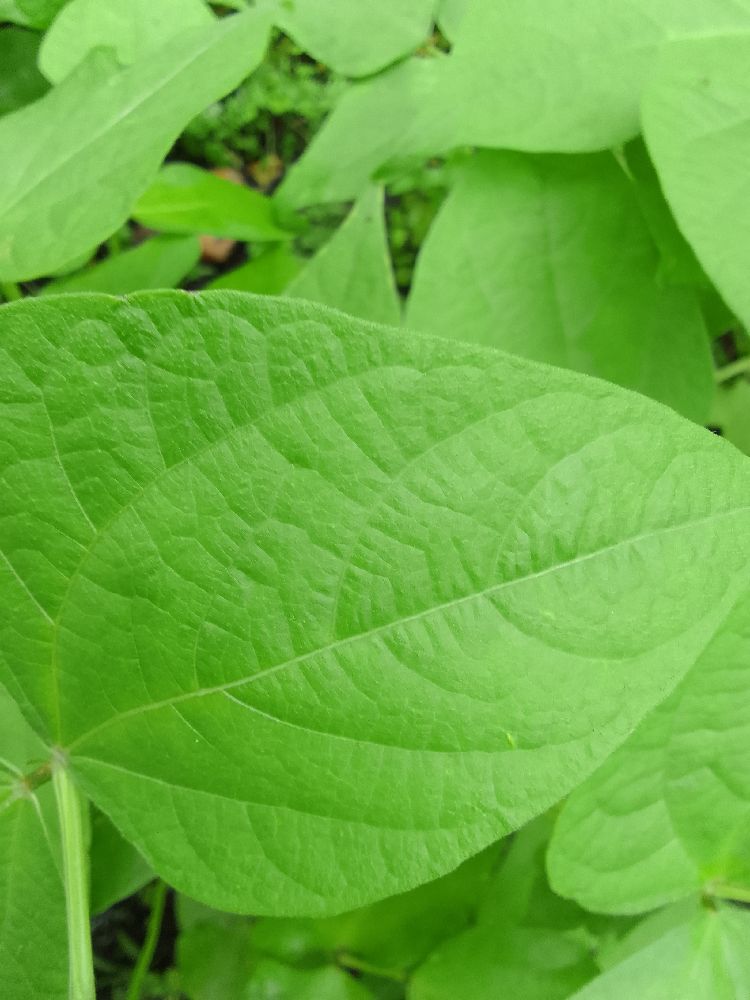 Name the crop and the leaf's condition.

common bean, healthy
